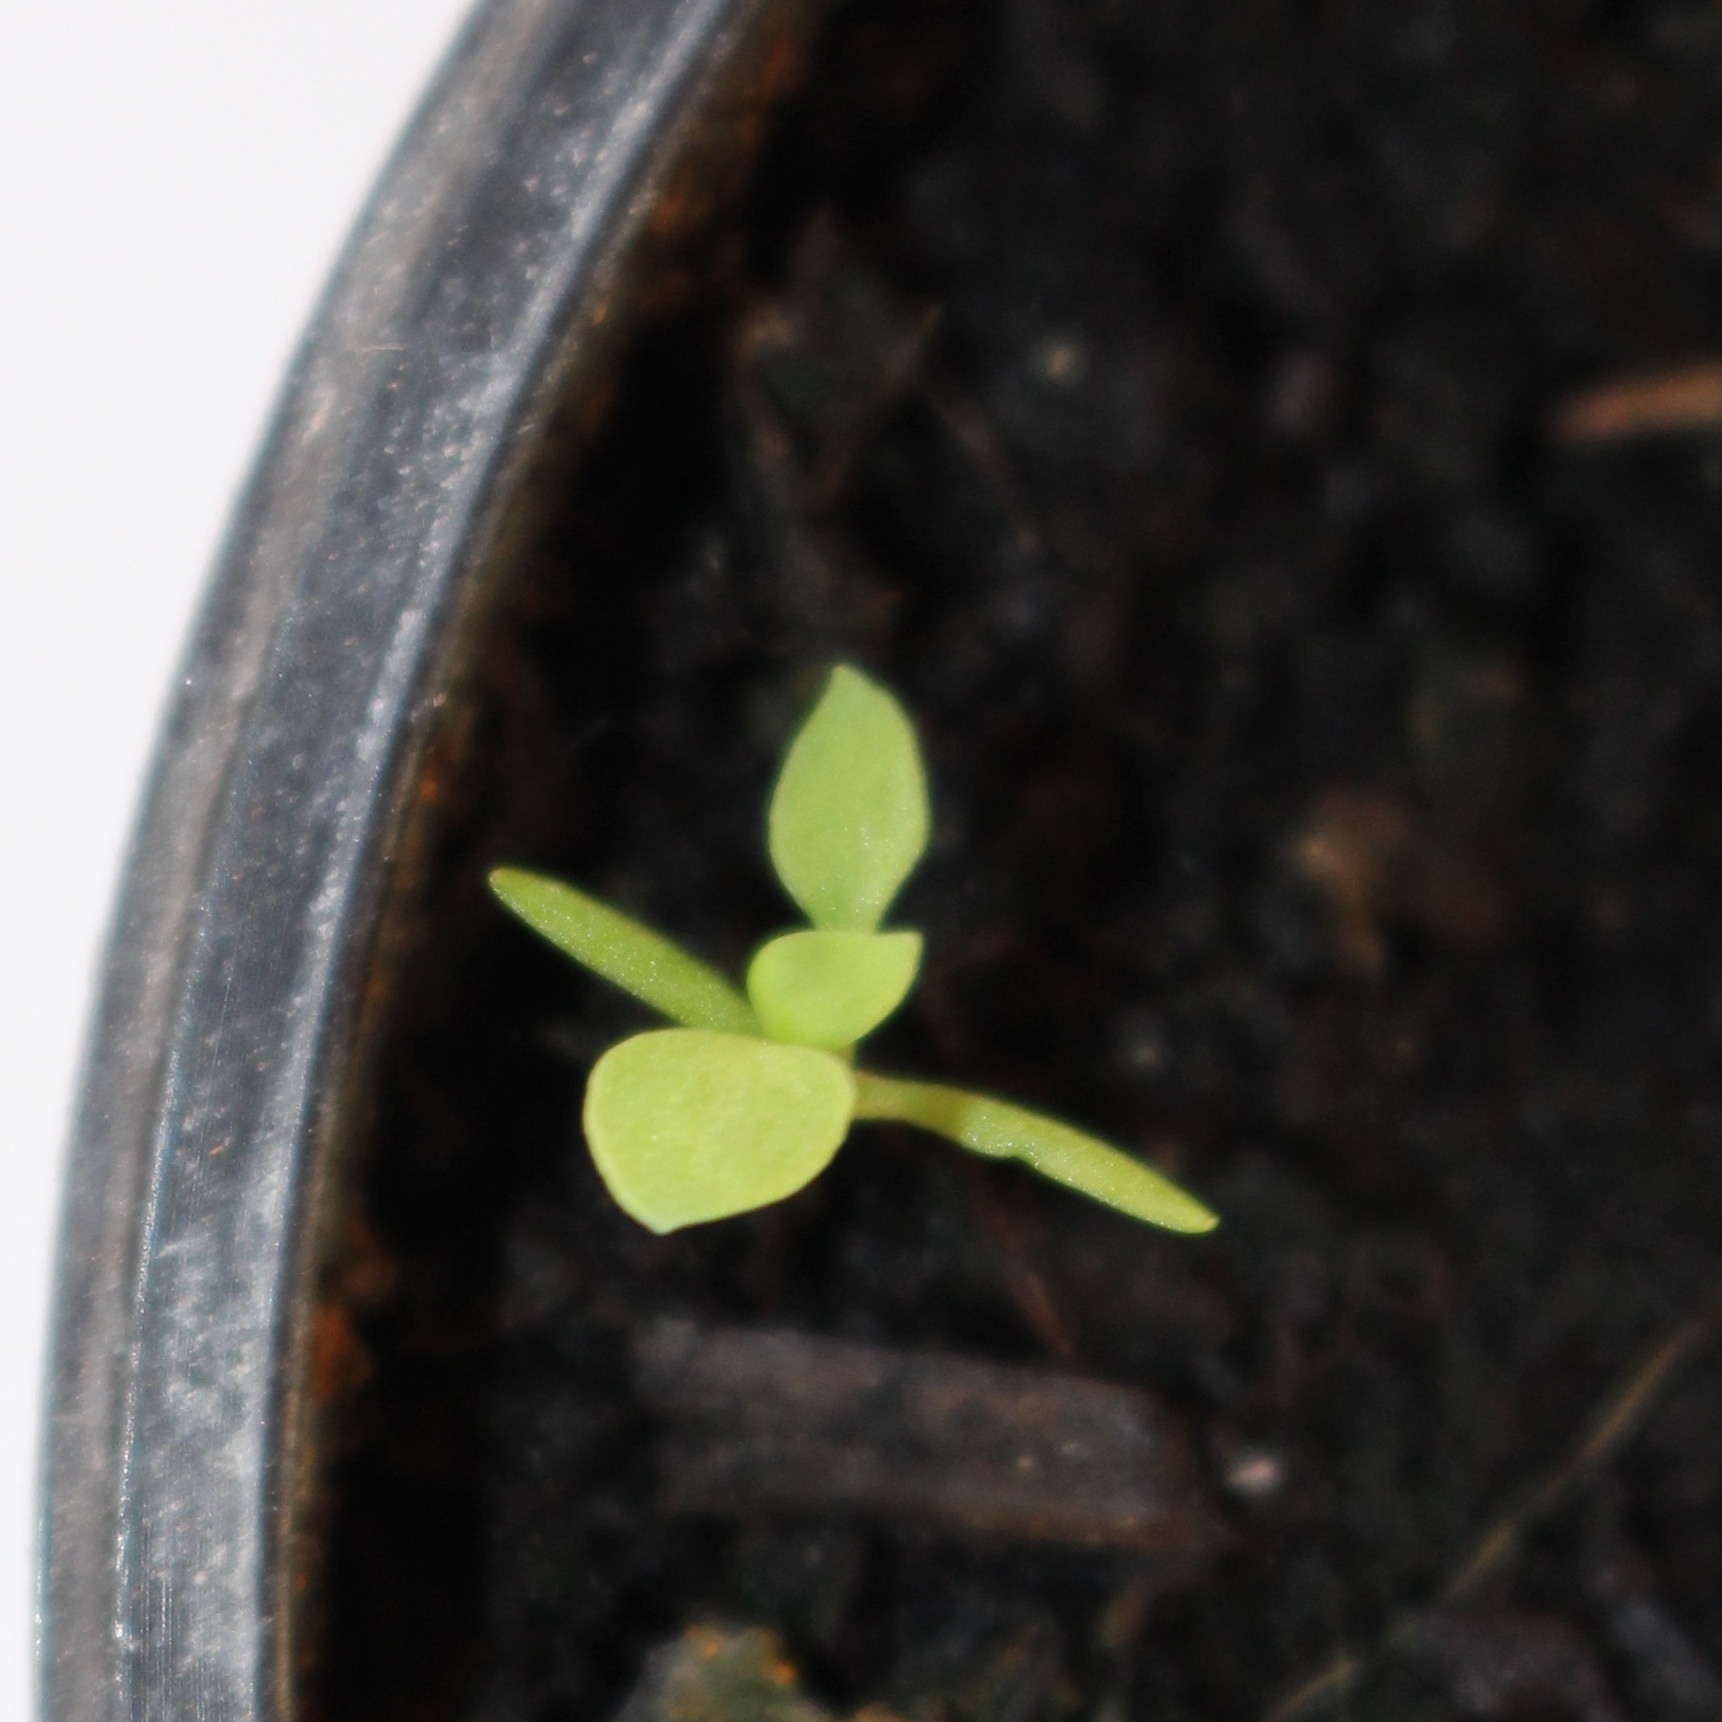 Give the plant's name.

Papaver rhoeas
